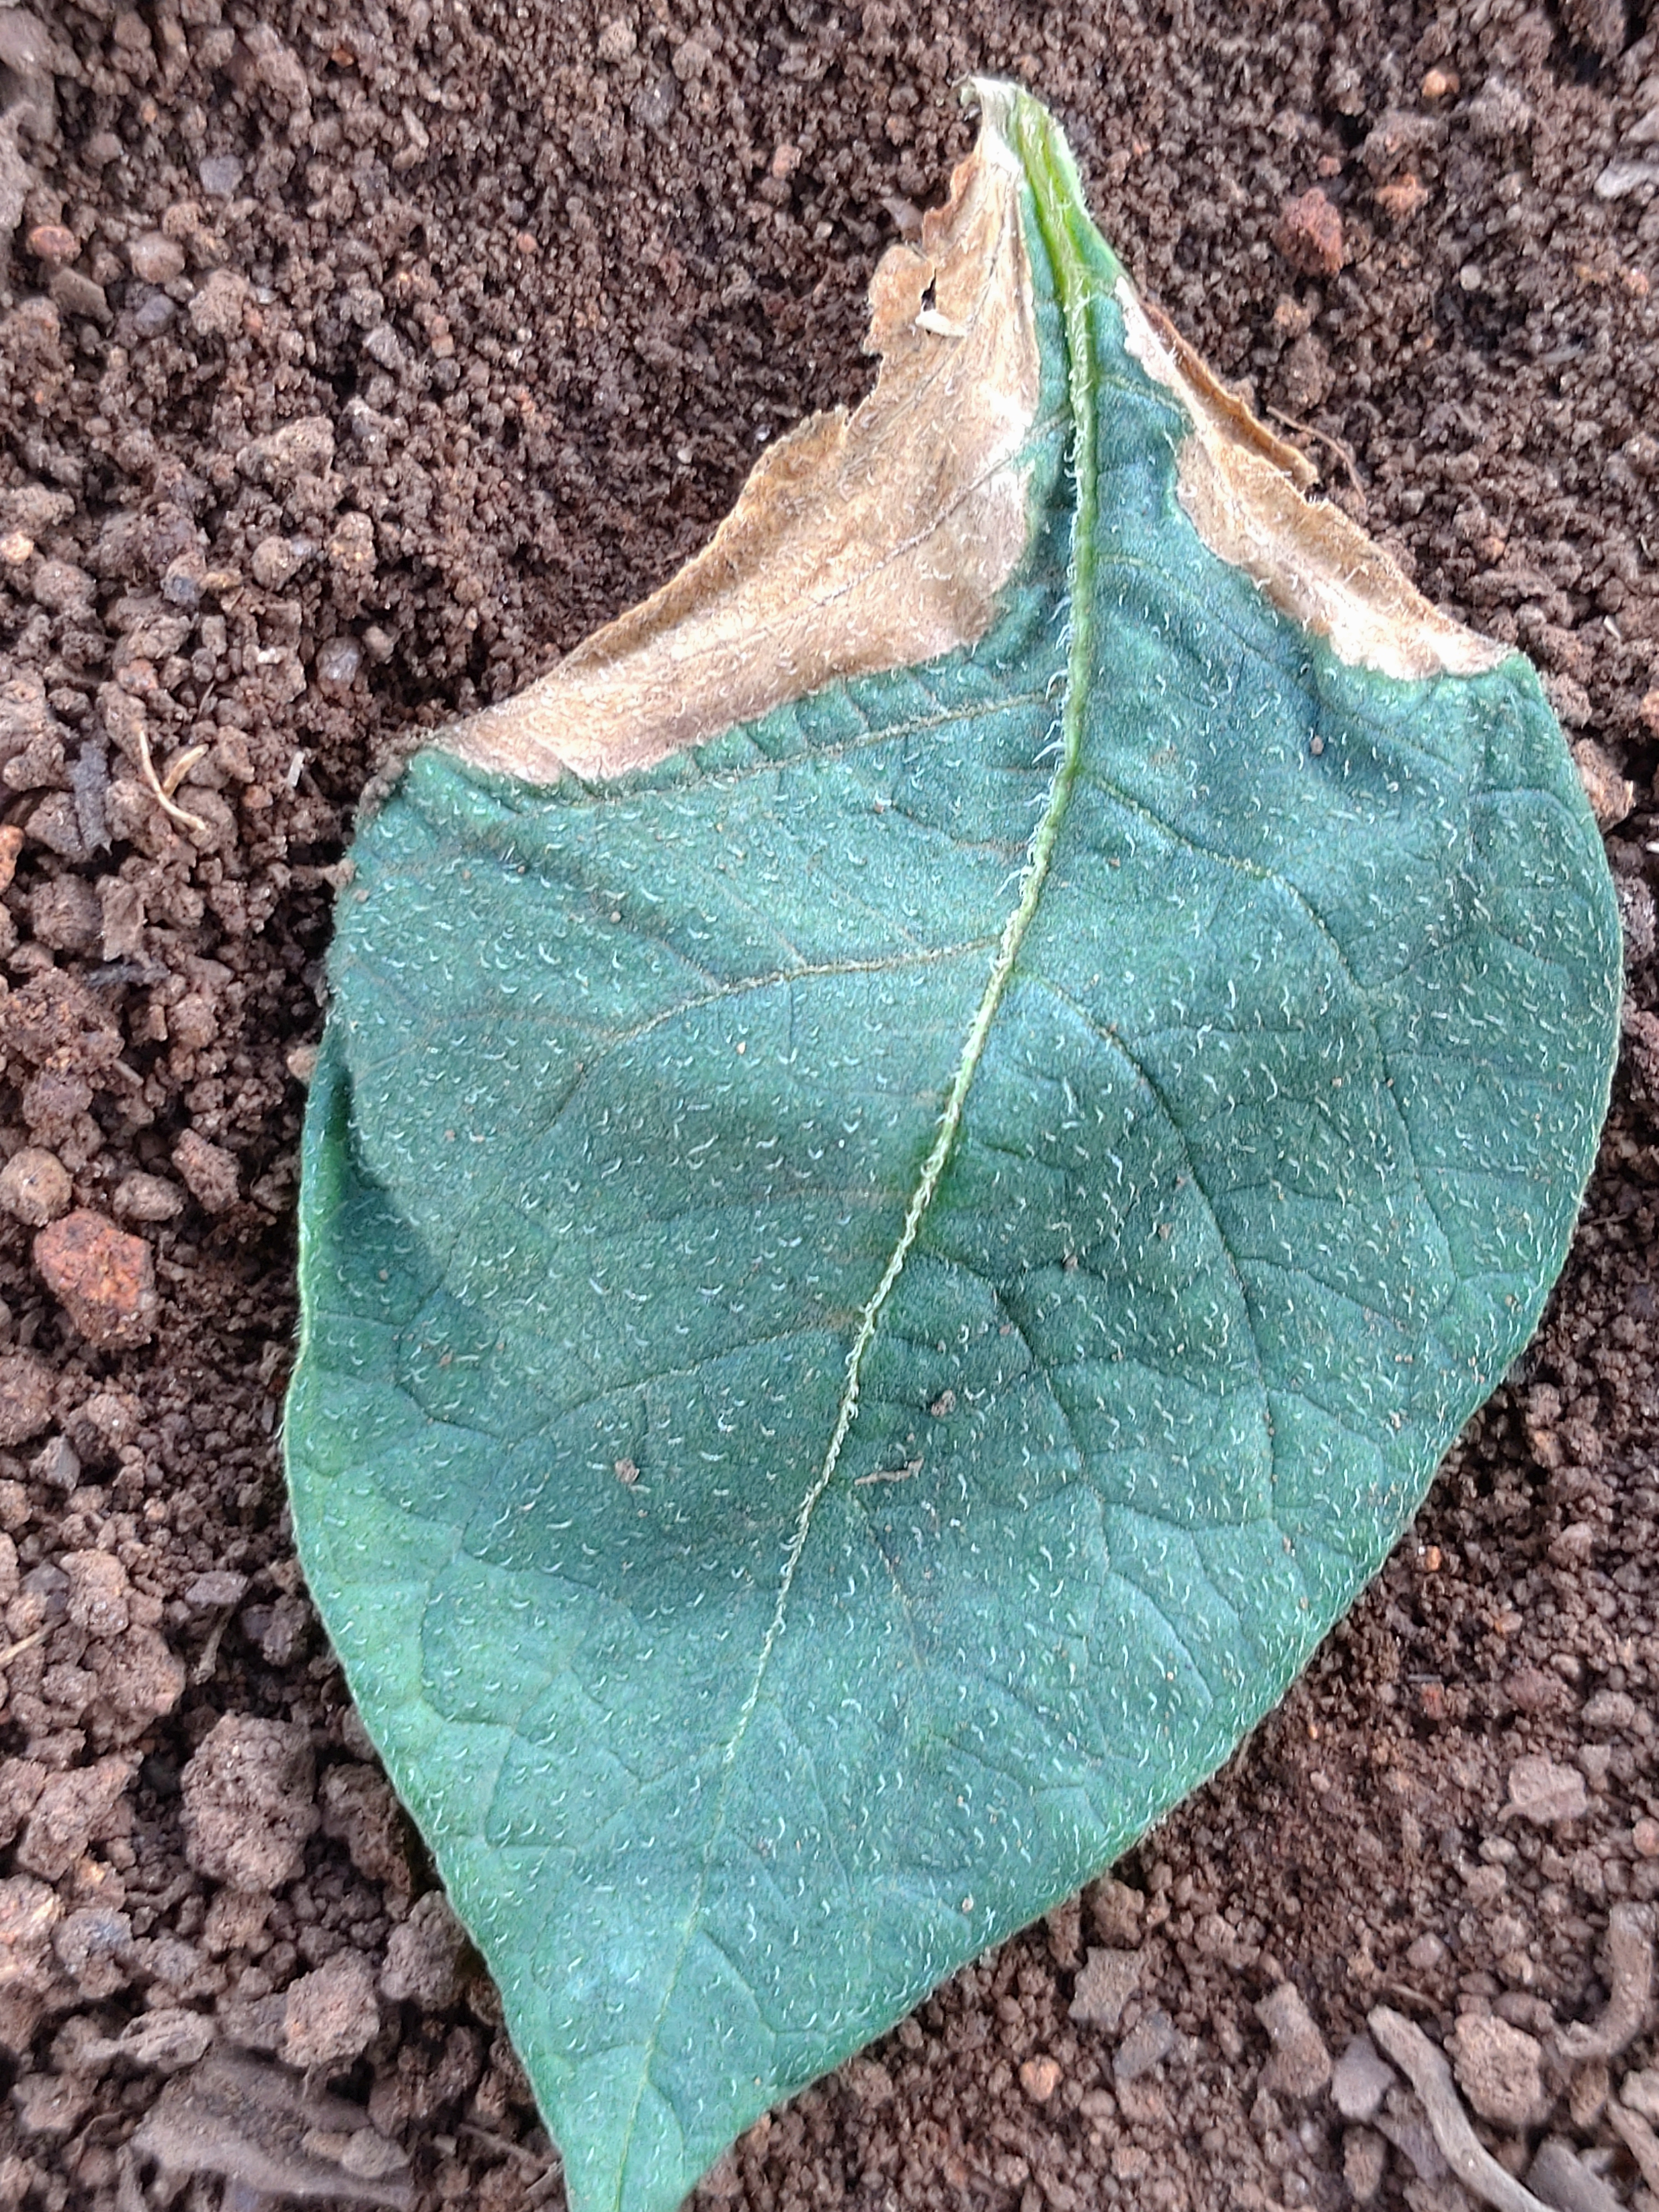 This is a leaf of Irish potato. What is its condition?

early blight
